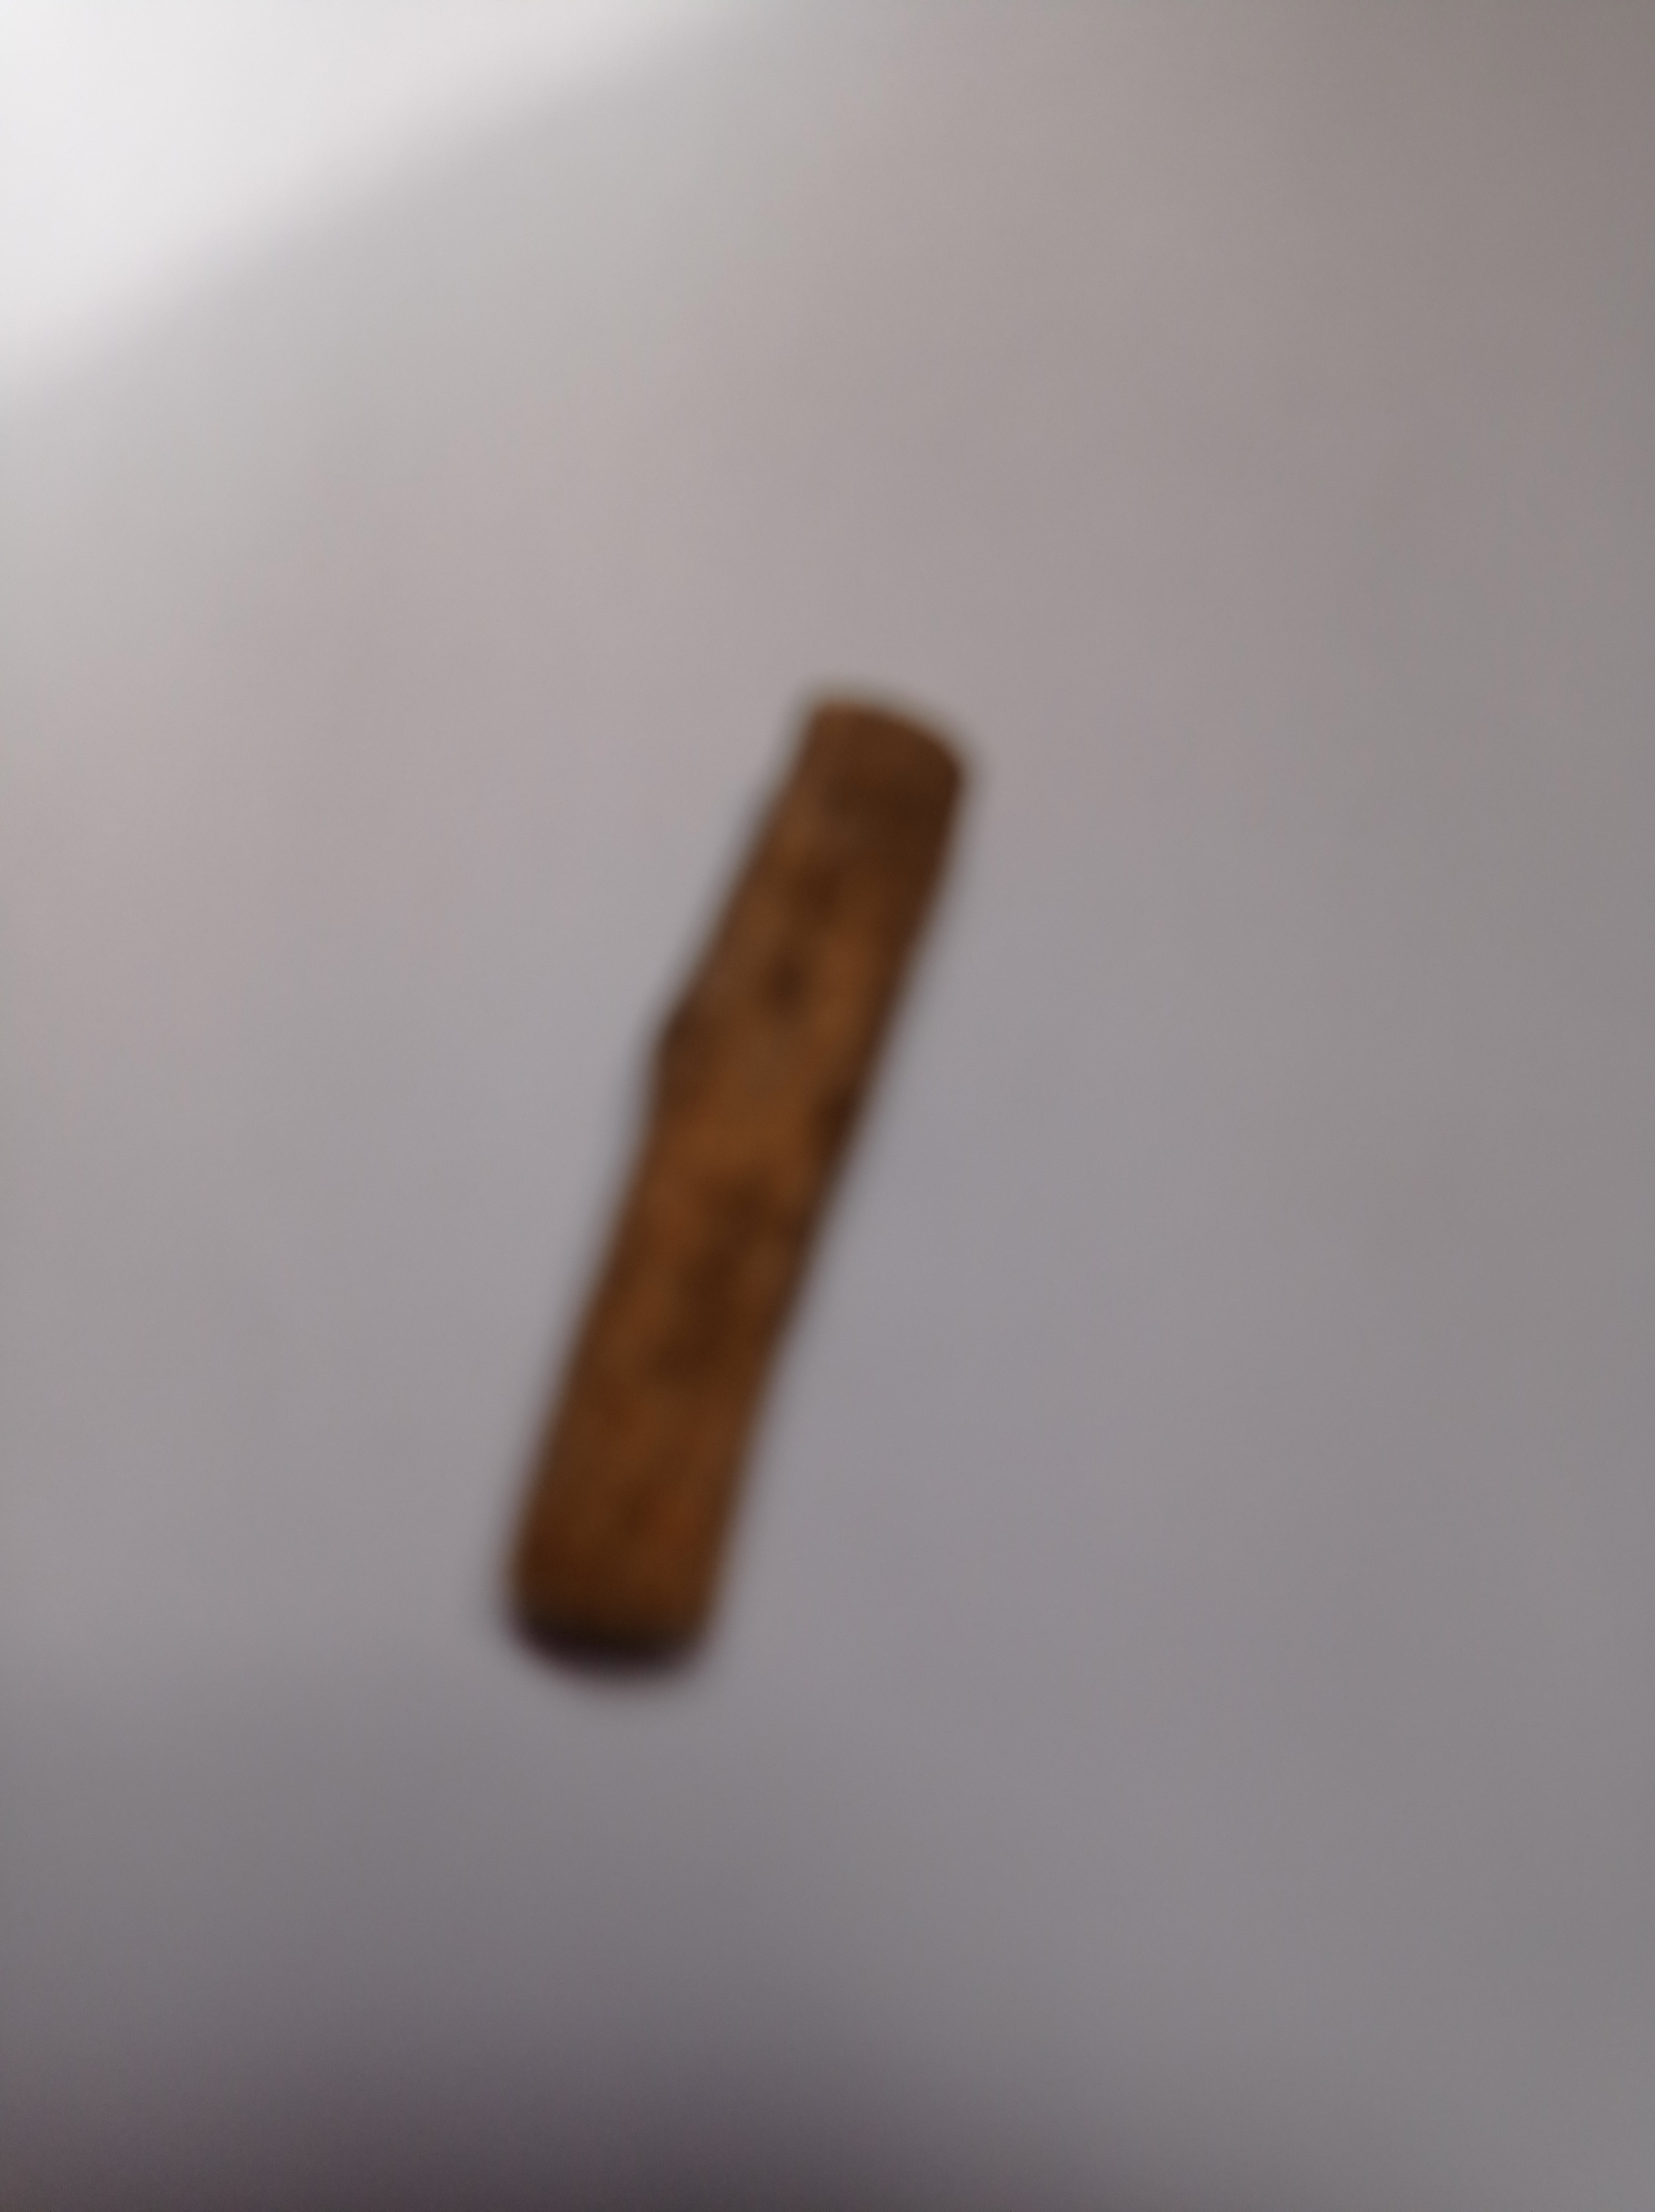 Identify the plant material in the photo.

jesthamadh
